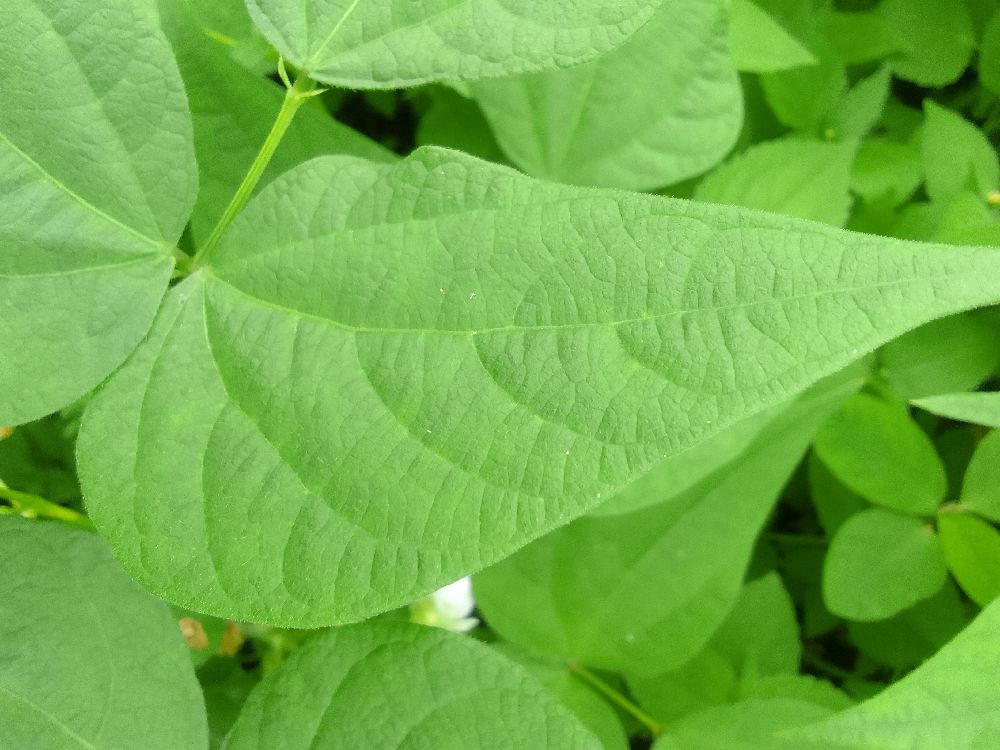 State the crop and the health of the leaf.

common bean, healthy
